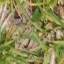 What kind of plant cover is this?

grass
